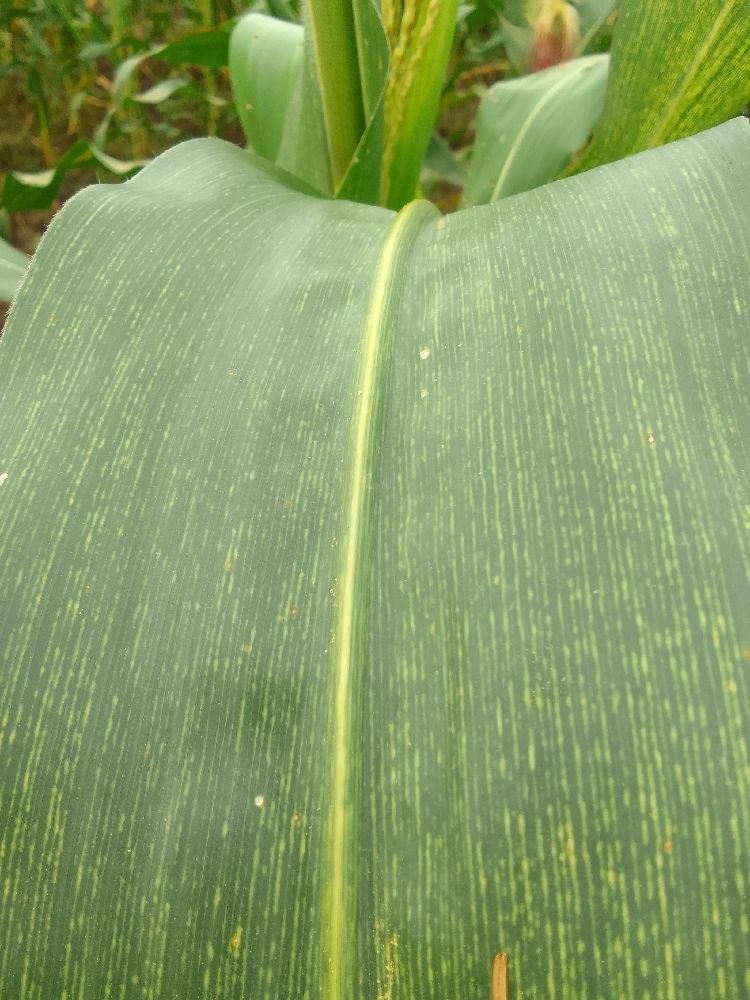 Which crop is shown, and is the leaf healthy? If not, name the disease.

maize, maize streak virus
